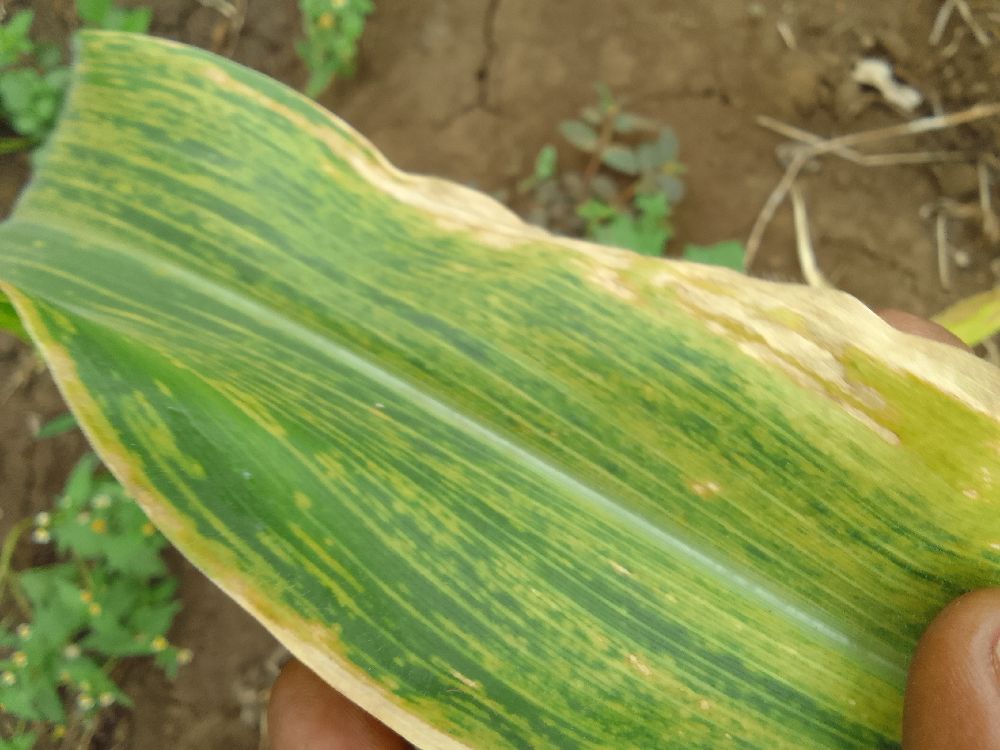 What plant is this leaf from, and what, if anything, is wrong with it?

maize, maize lethal necrosis
